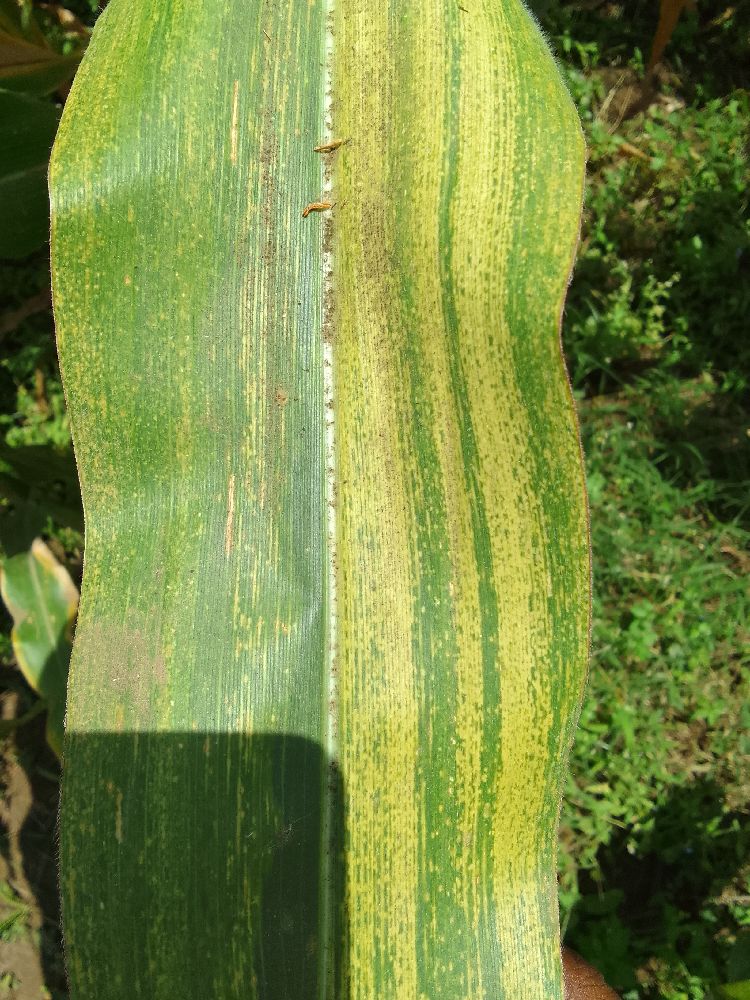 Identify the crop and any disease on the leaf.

maize, maize lethal necrosis
